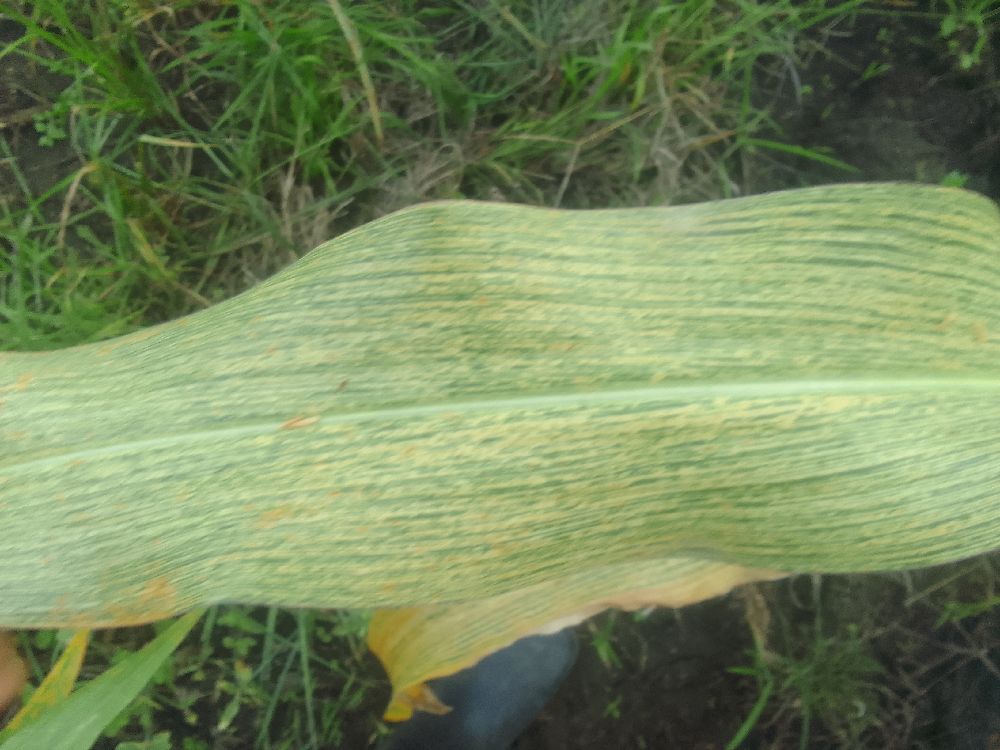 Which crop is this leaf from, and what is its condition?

maize, maize streak virus
